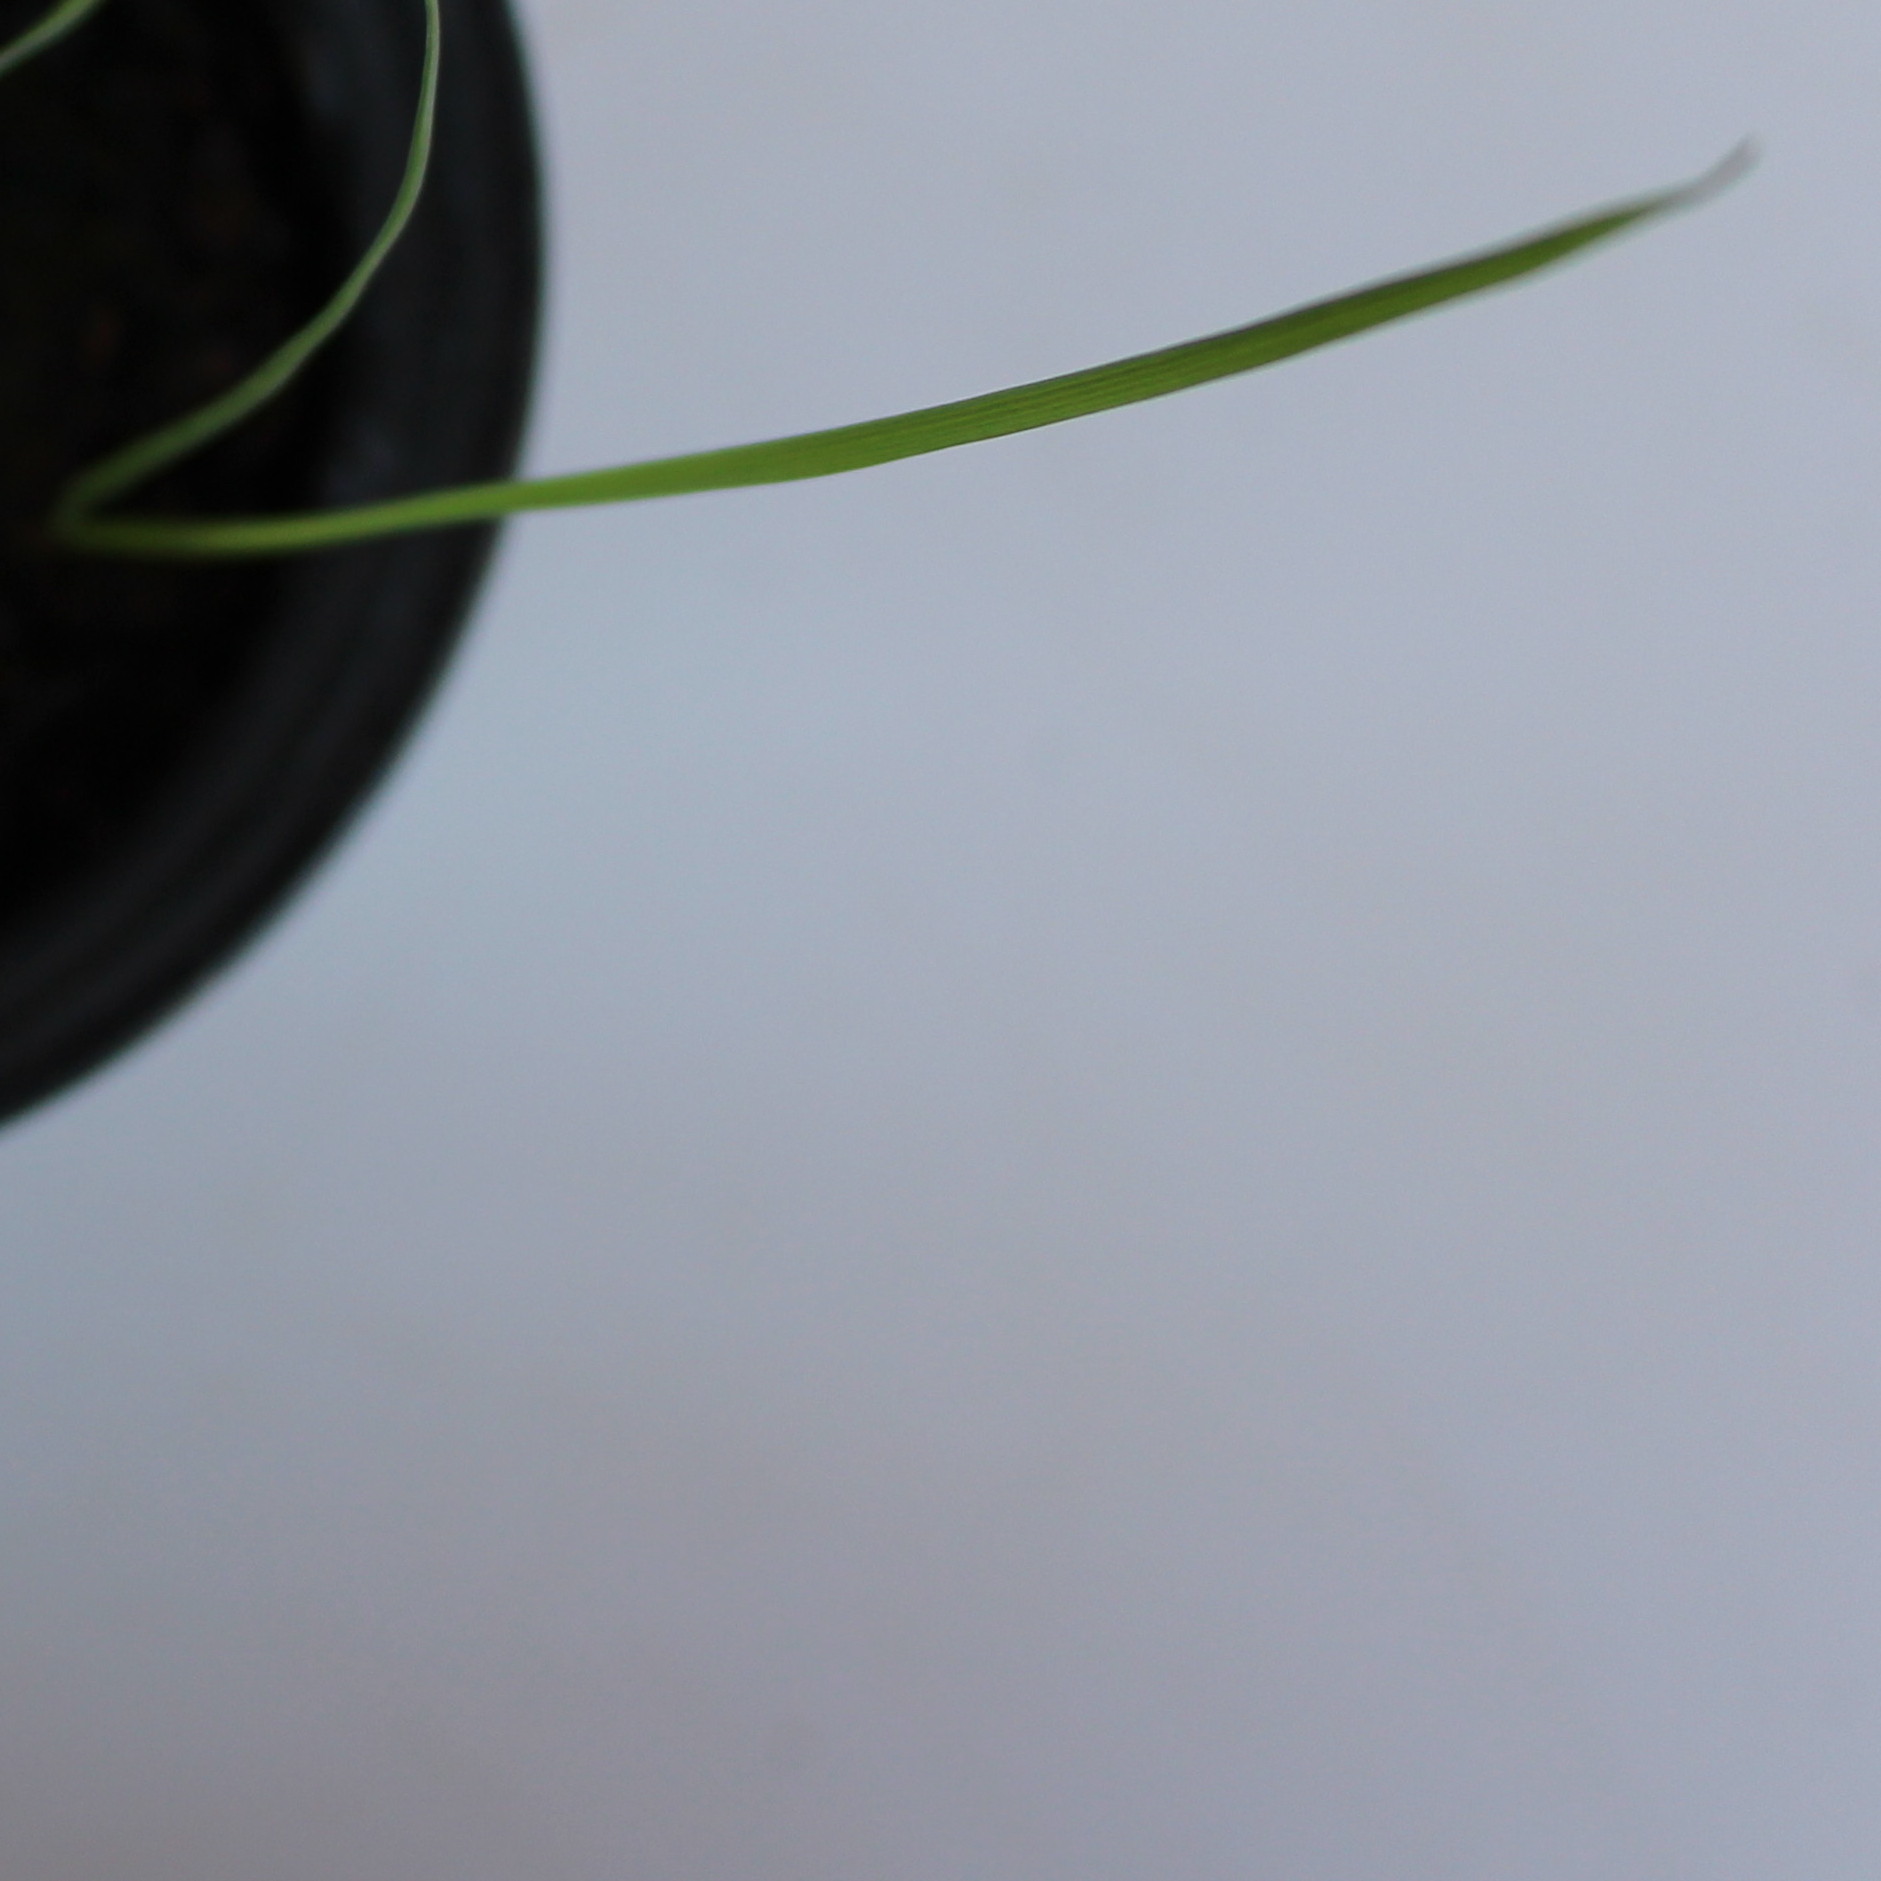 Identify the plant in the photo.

Lolium multiflorum
